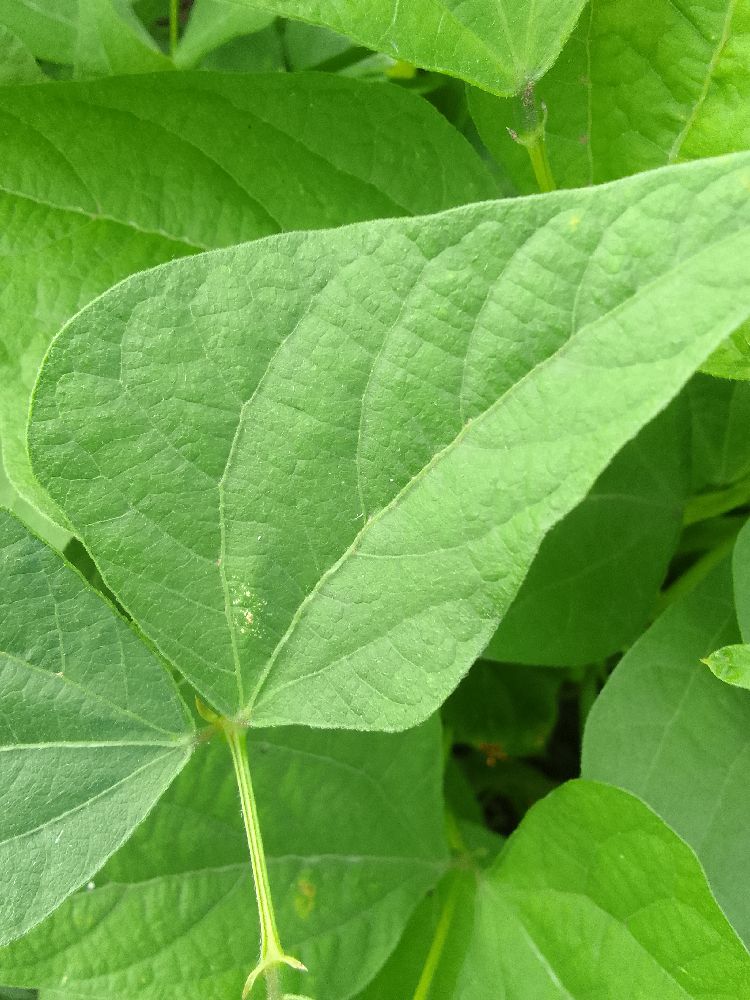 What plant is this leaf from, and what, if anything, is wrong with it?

common bean, healthy
